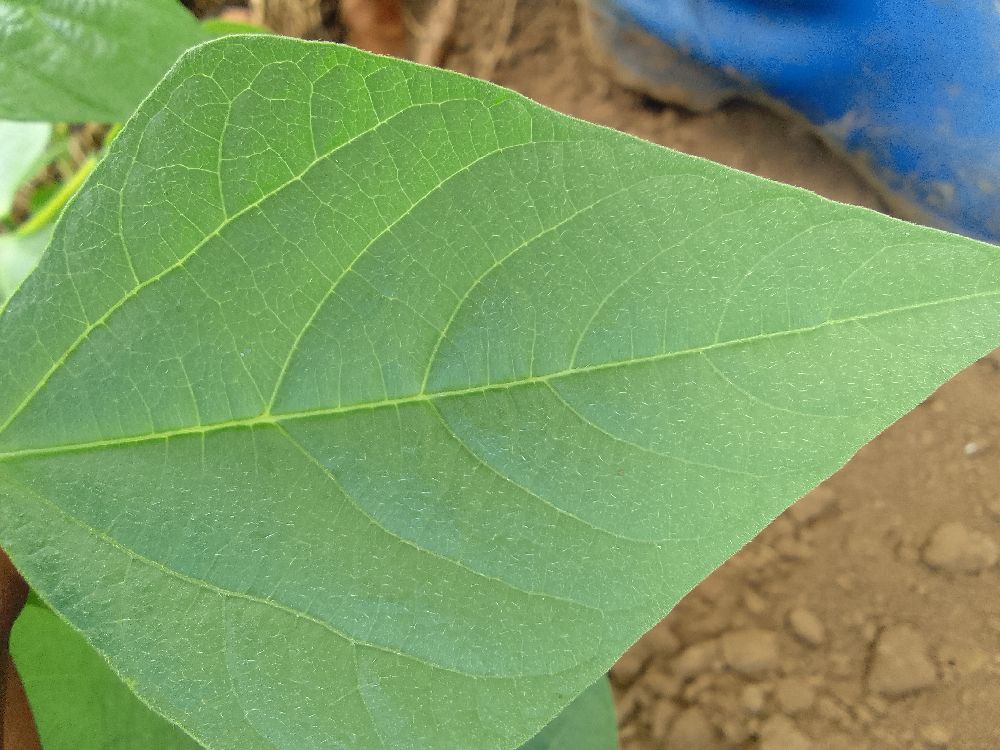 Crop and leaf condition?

common bean, healthy
